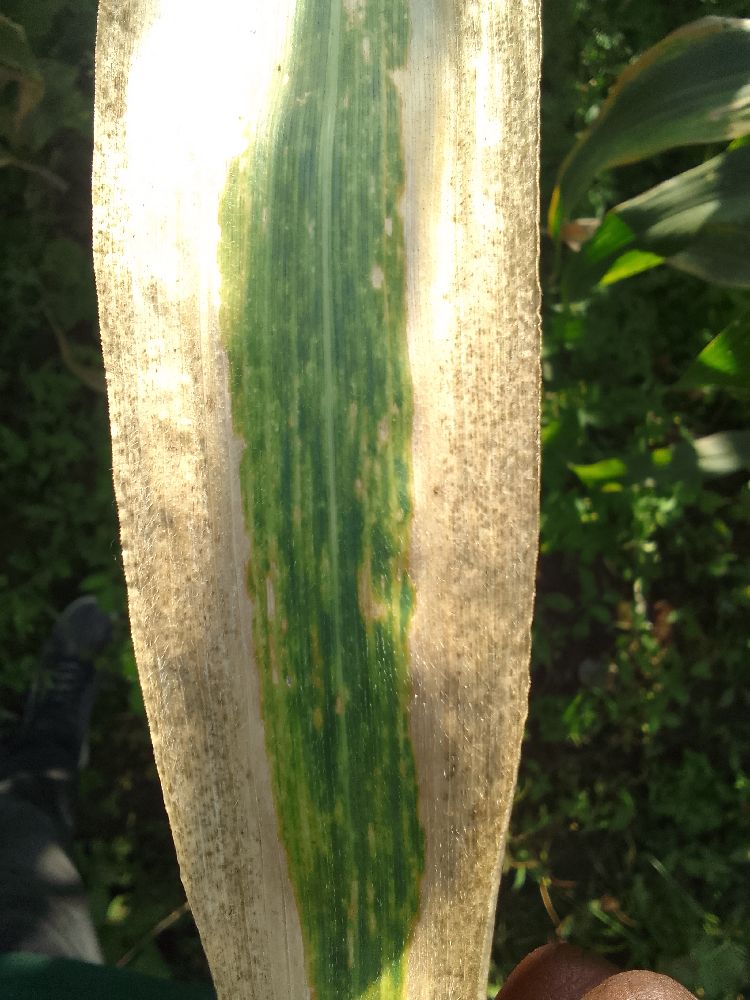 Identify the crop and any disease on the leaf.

maize, maize lethal necrosis
